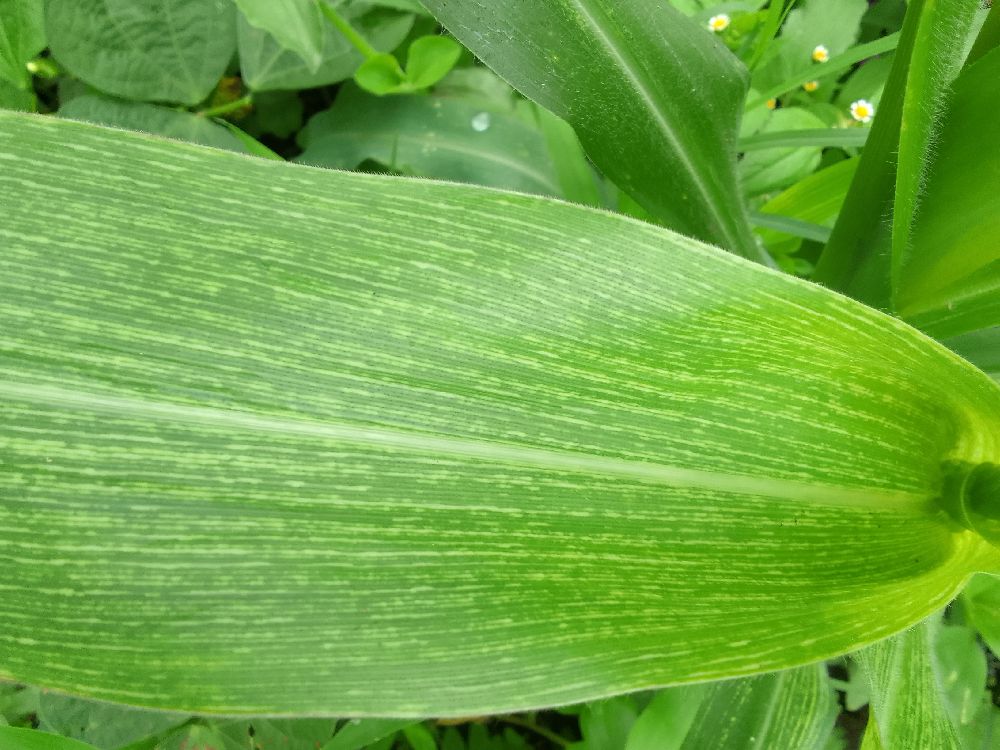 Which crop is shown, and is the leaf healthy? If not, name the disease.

maize, maize streak virus
